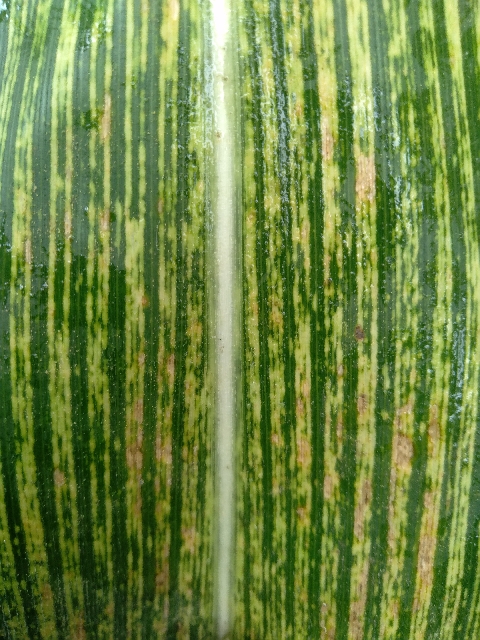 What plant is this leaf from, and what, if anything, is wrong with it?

maize, maize streak virus
